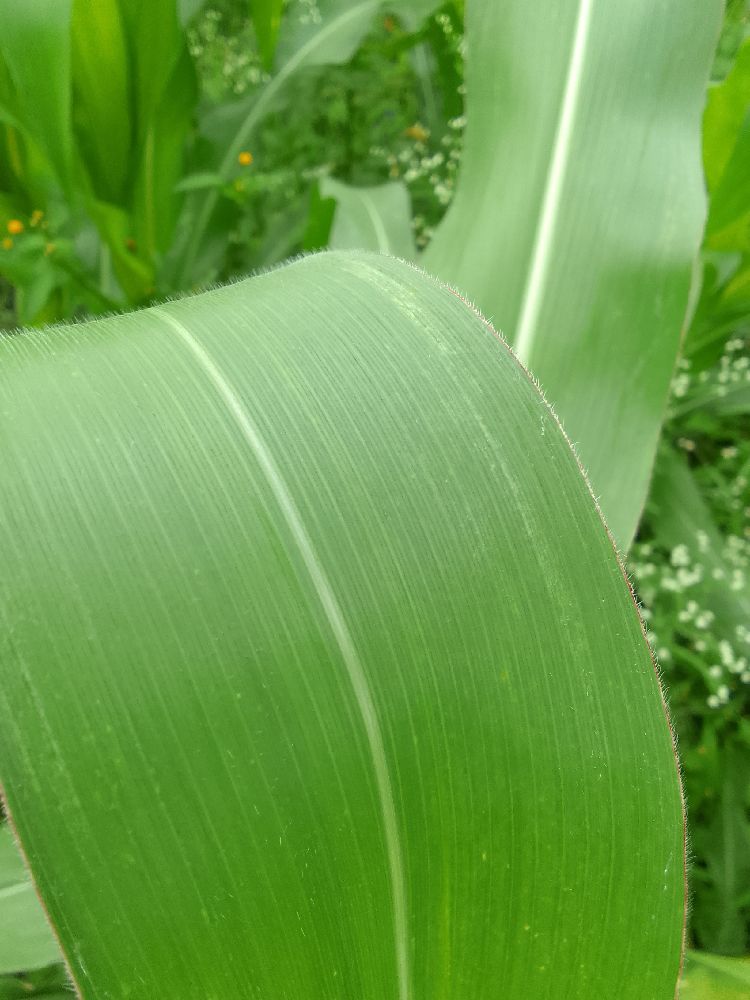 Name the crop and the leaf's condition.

maize, healthy
